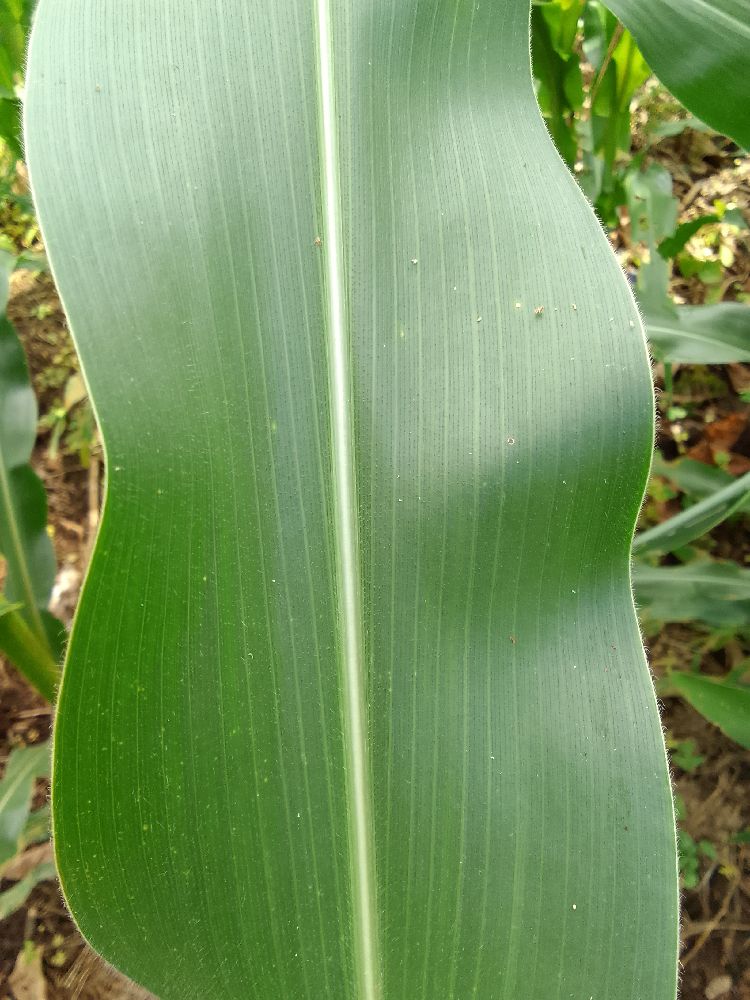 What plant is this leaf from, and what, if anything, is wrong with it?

maize, healthy
